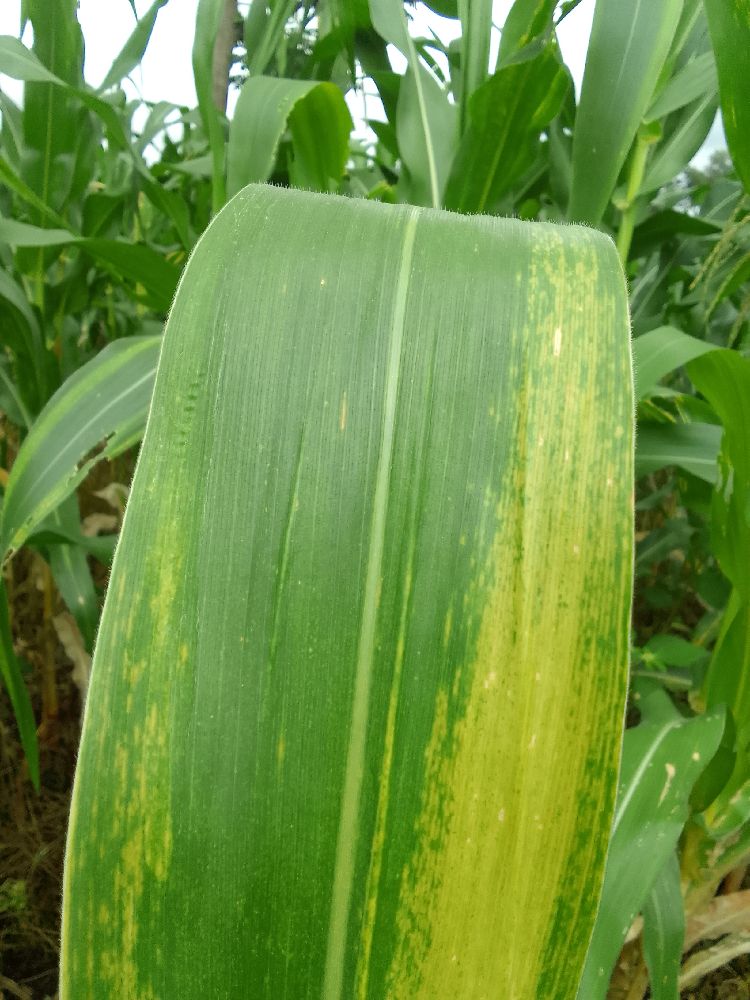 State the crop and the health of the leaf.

maize, maize lethal necrosis
